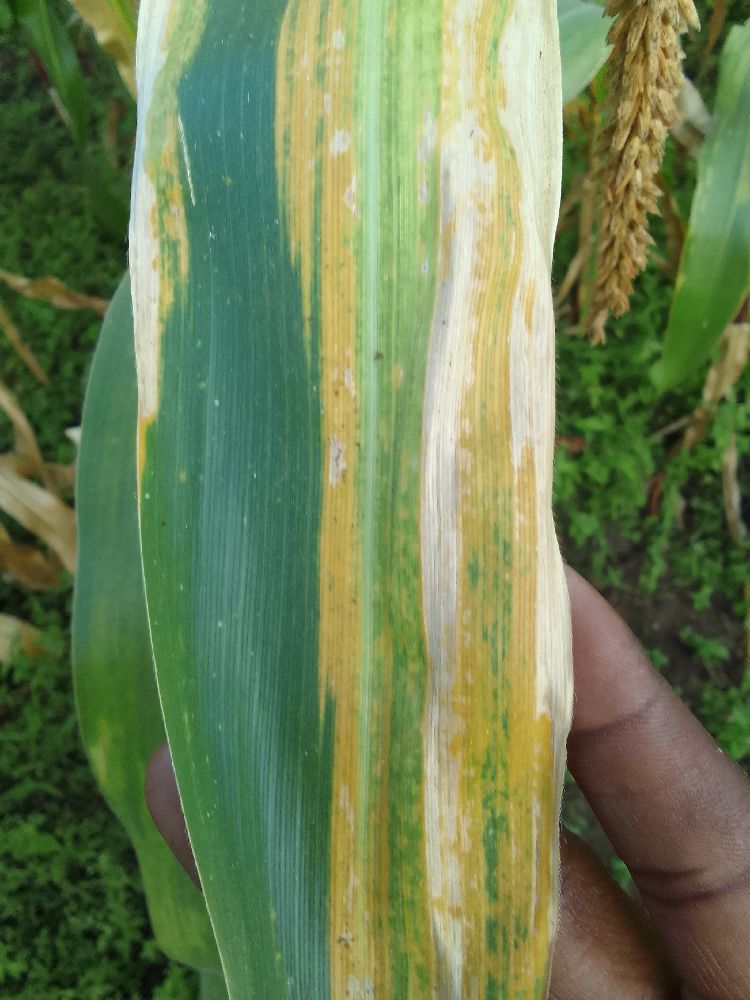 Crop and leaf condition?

maize, maize lethal necrosis
